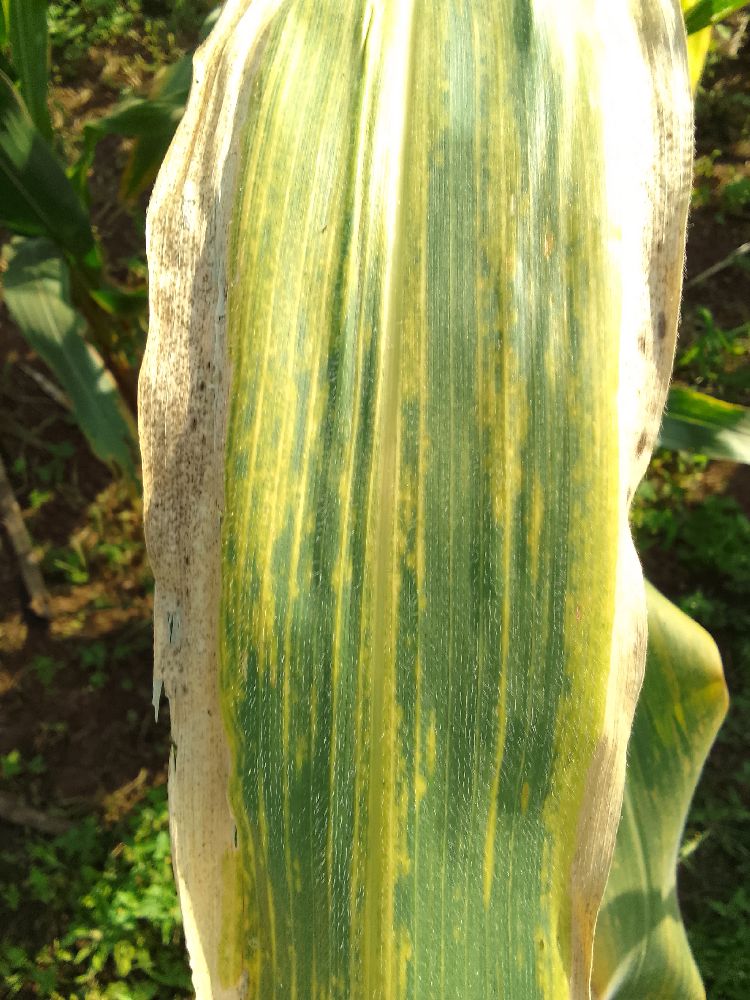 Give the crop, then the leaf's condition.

maize, maize lethal necrosis
